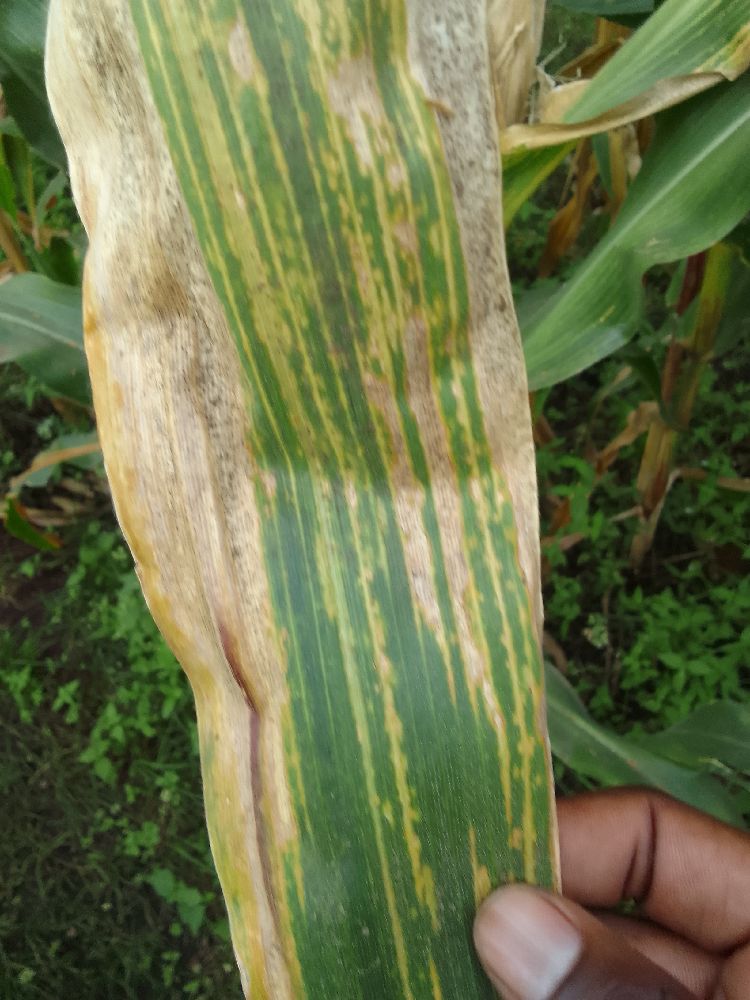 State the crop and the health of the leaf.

maize, maize lethal necrosis
